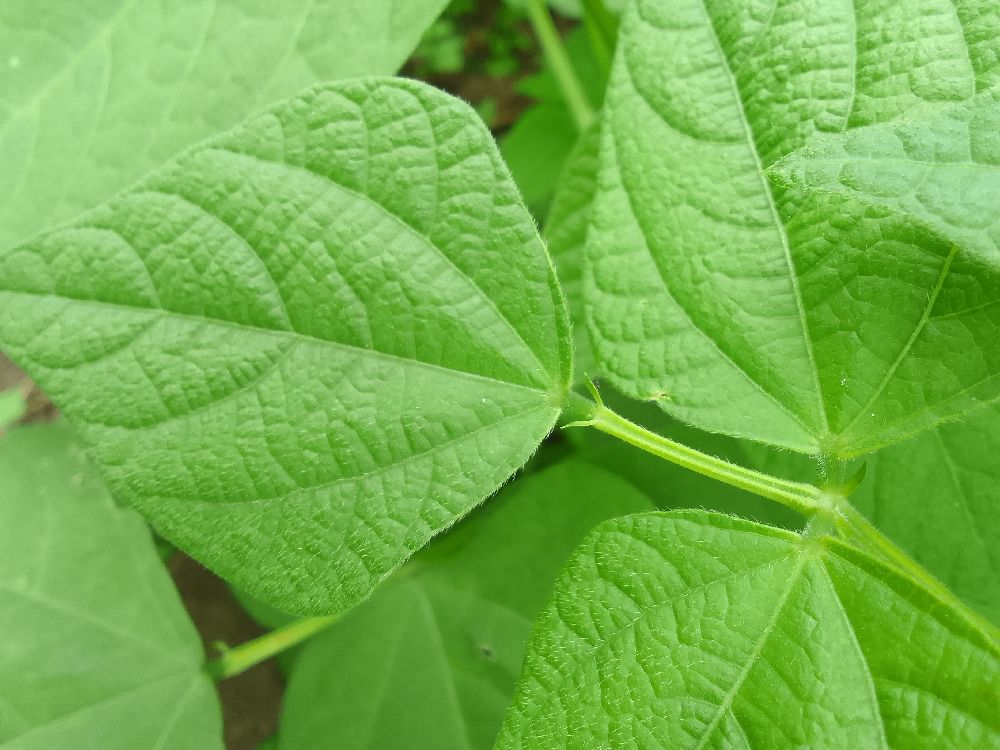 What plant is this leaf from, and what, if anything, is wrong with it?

common bean, healthy
